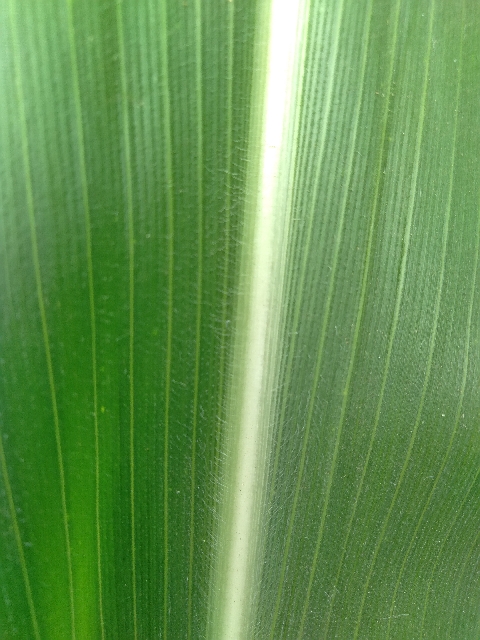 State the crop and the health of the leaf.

maize, healthy
